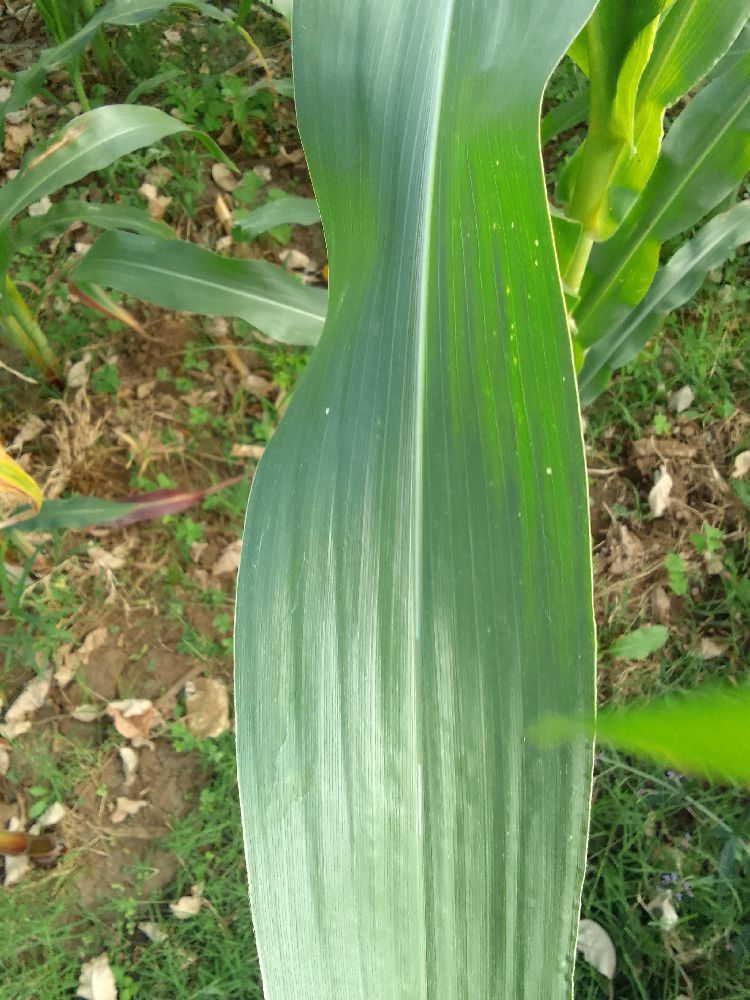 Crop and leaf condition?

maize, healthy
